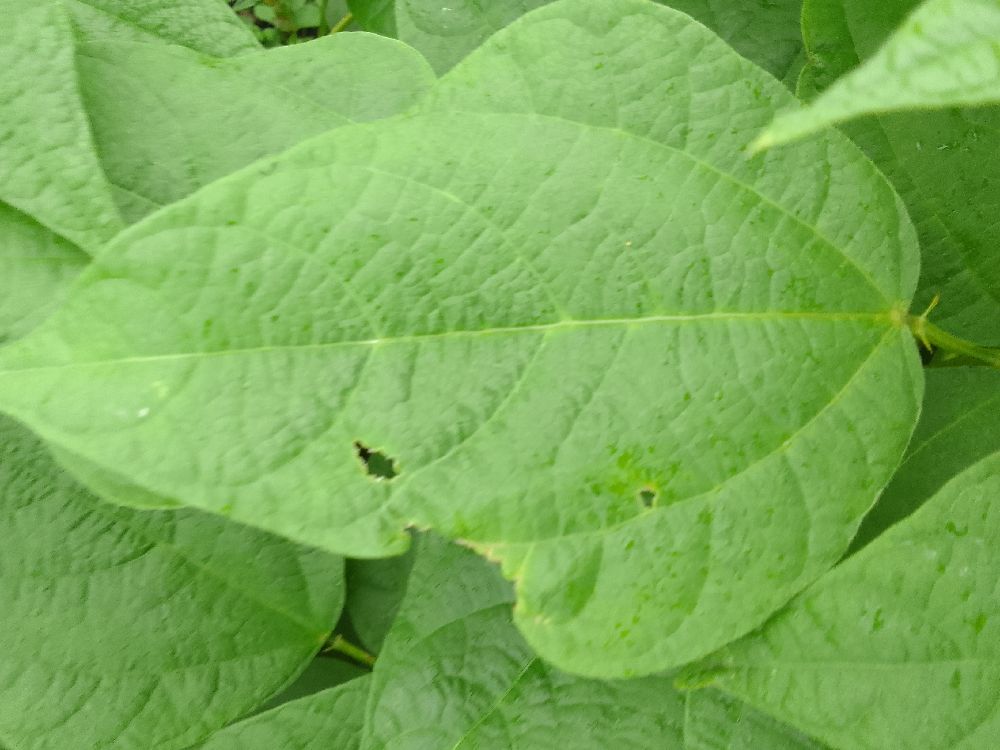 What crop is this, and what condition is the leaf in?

common bean, healthy
